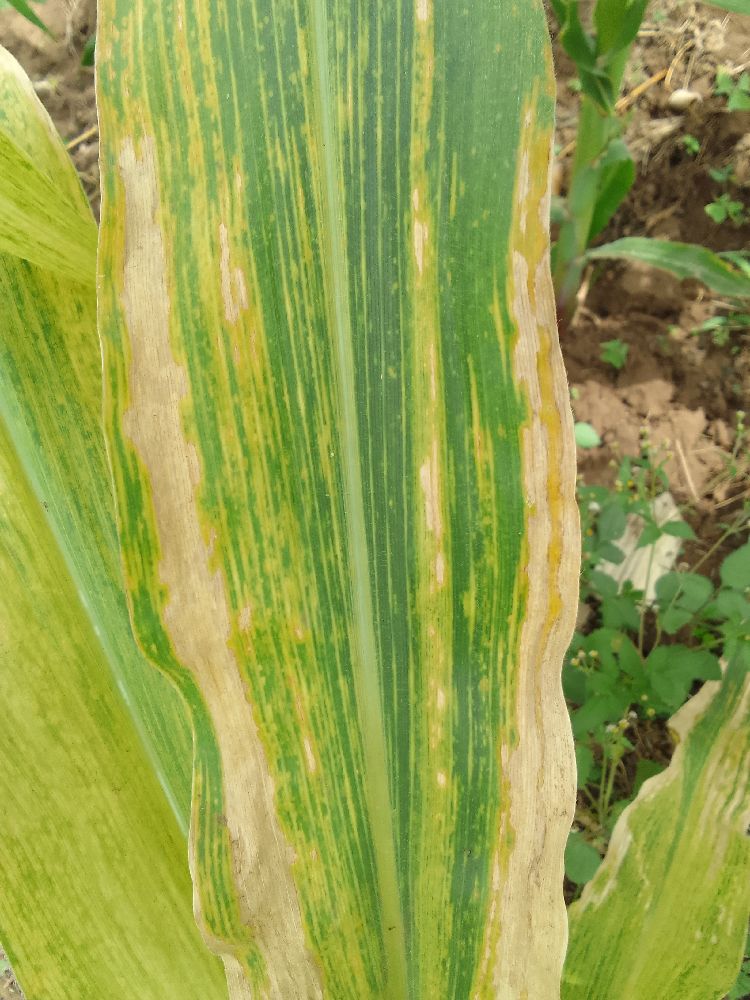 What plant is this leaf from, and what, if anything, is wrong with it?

maize, maize lethal necrosis
